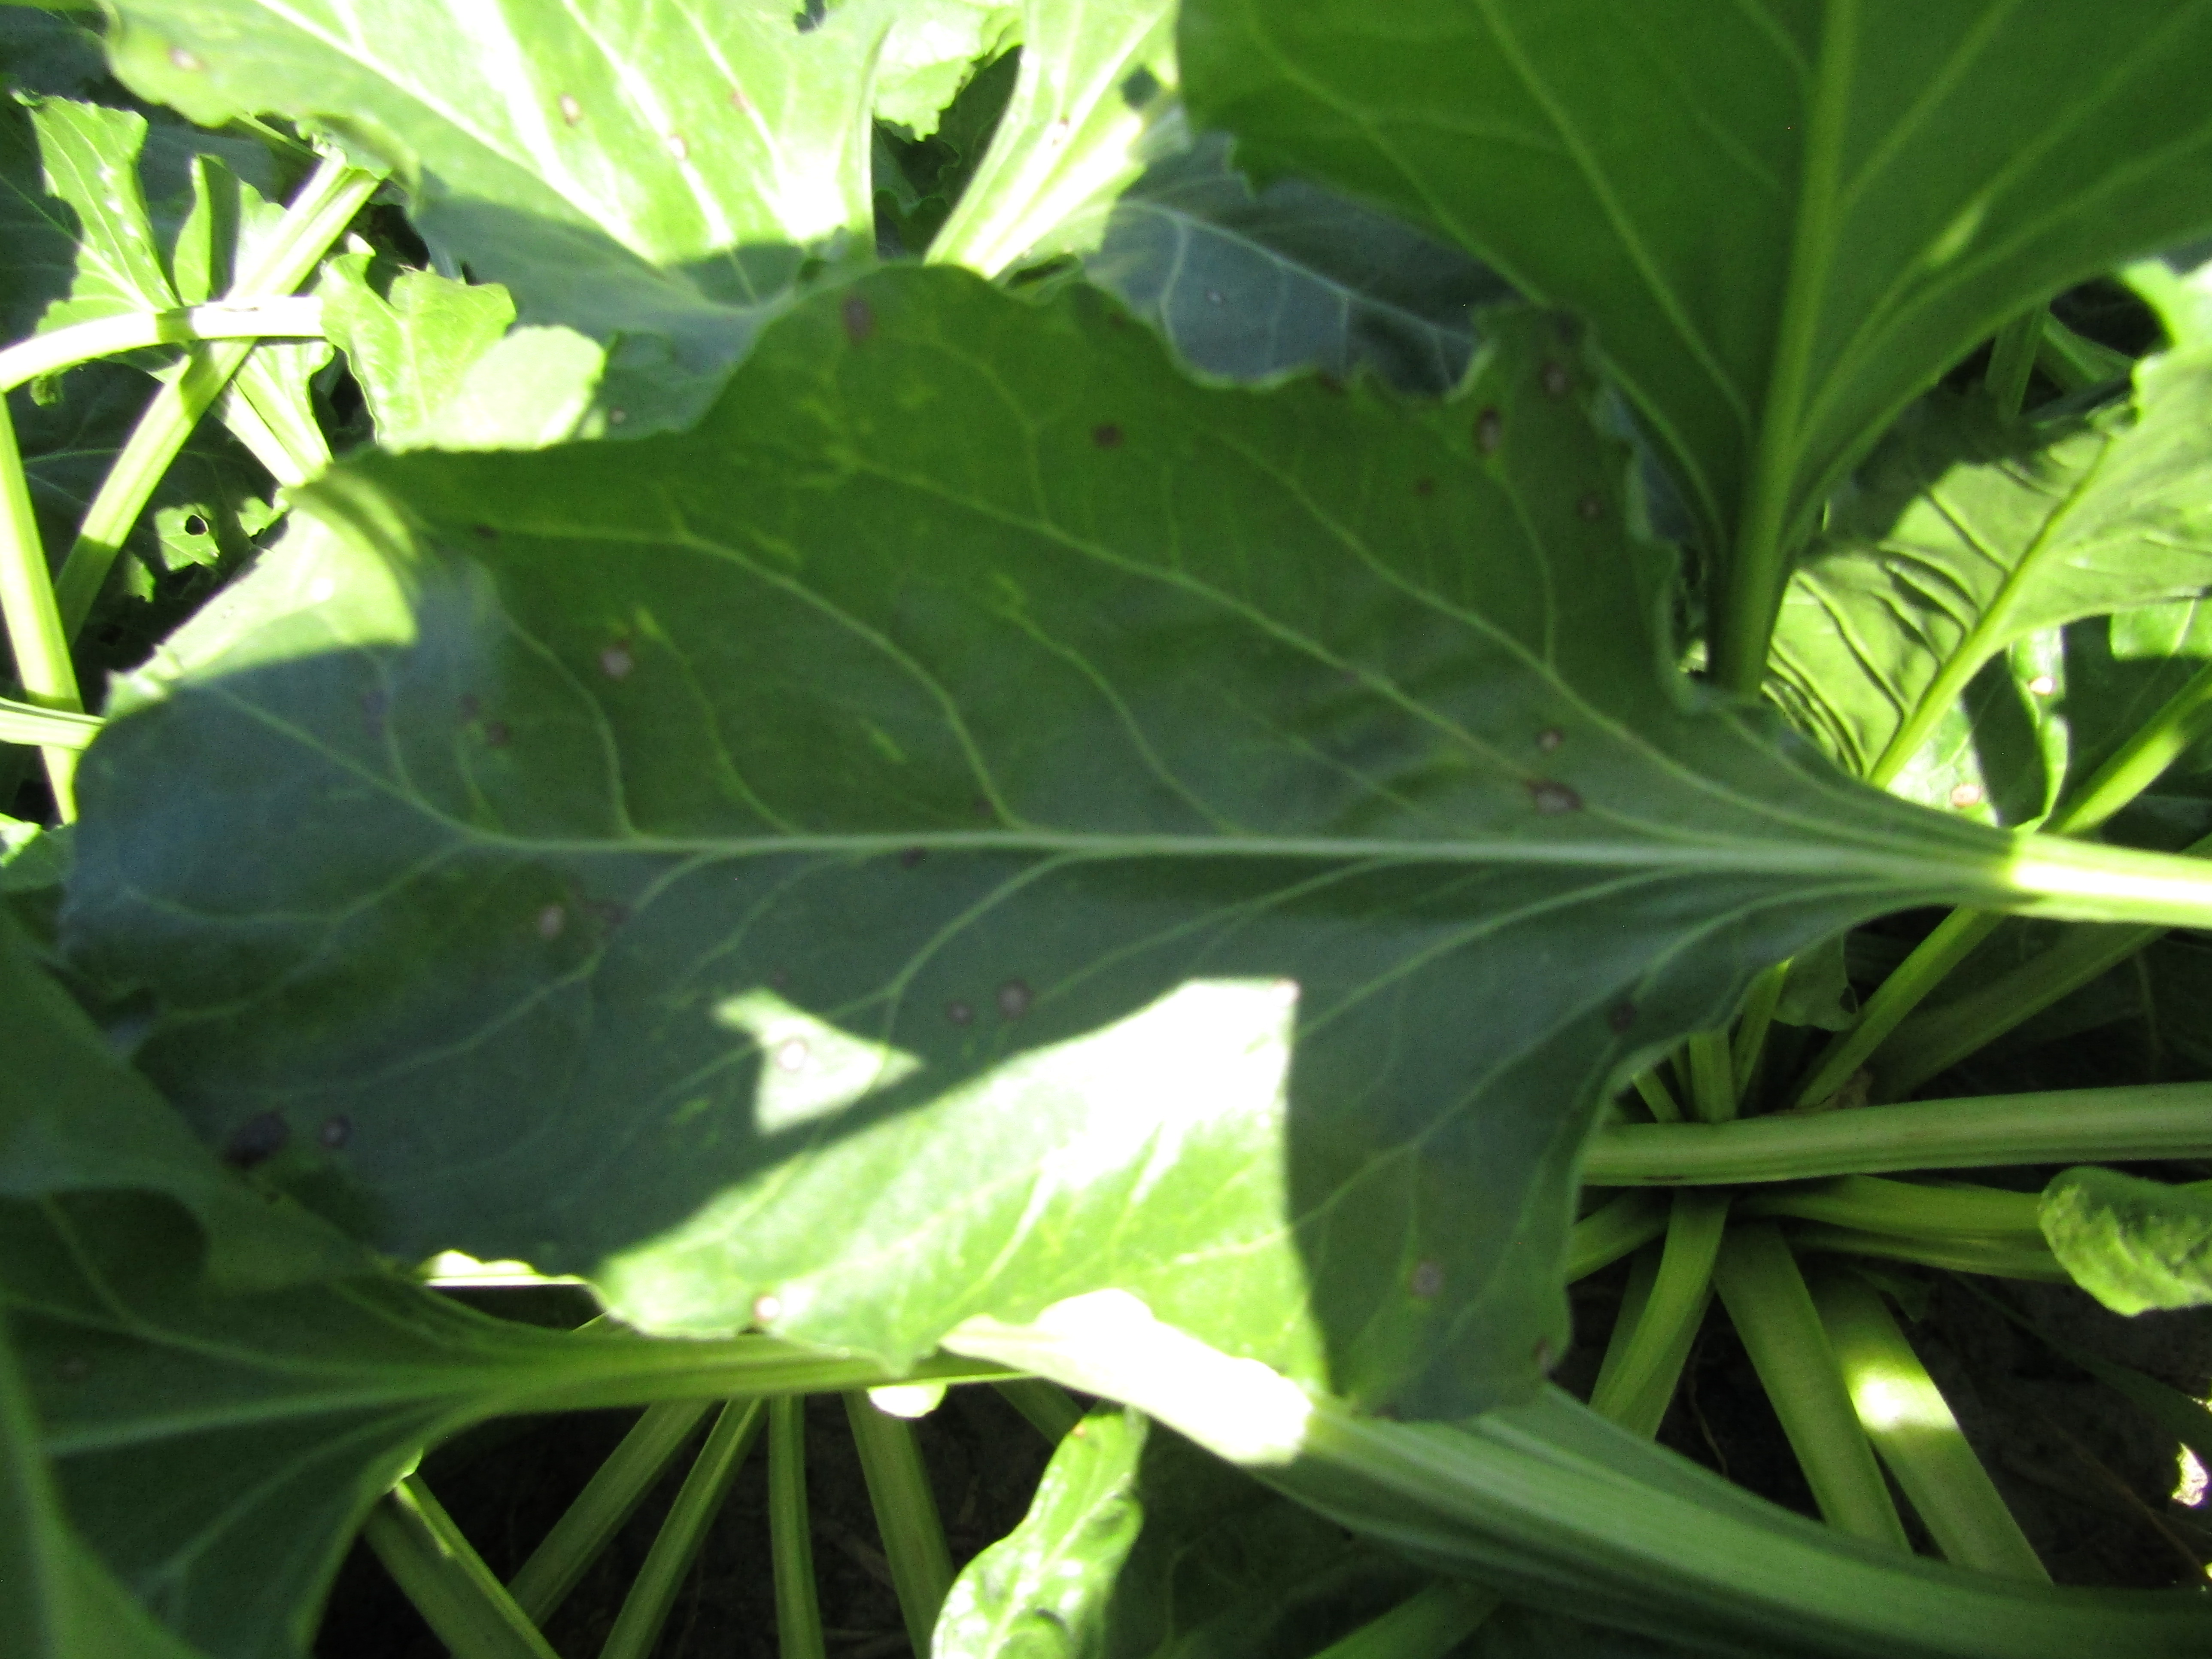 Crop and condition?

beet, cercospora
